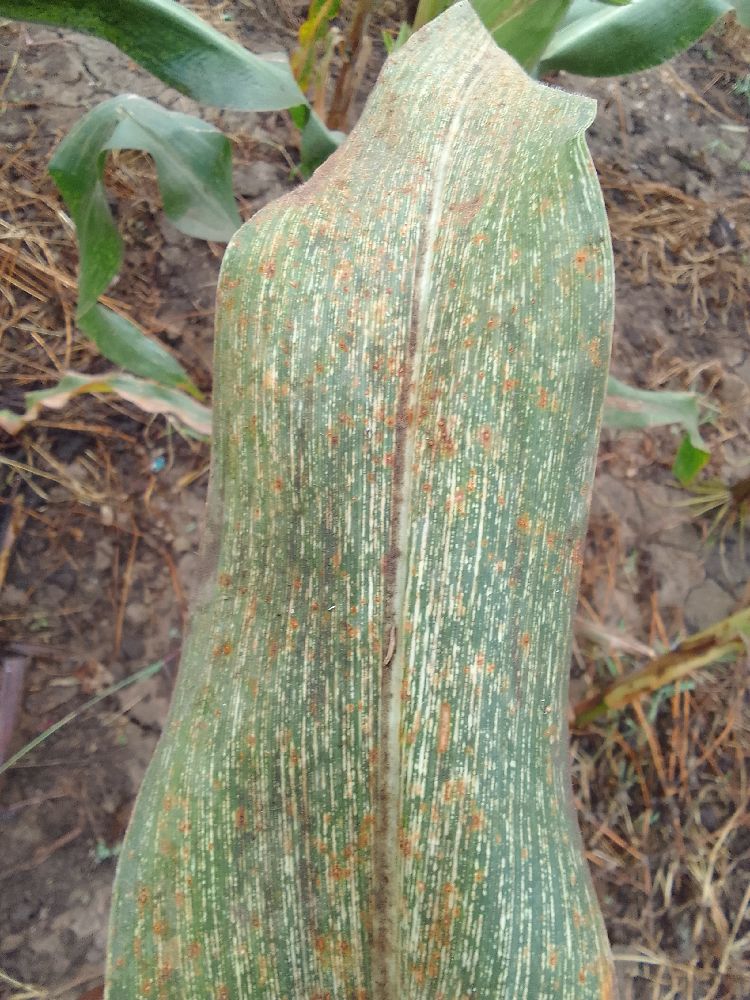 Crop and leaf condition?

maize, maize streak virus
